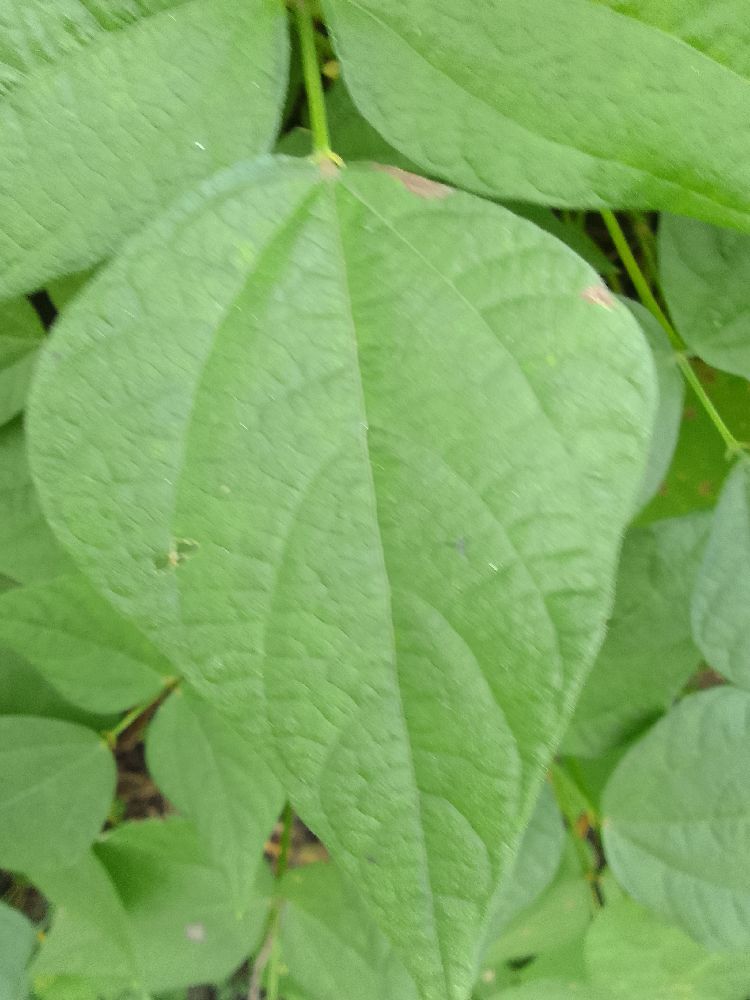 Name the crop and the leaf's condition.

common bean, healthy
